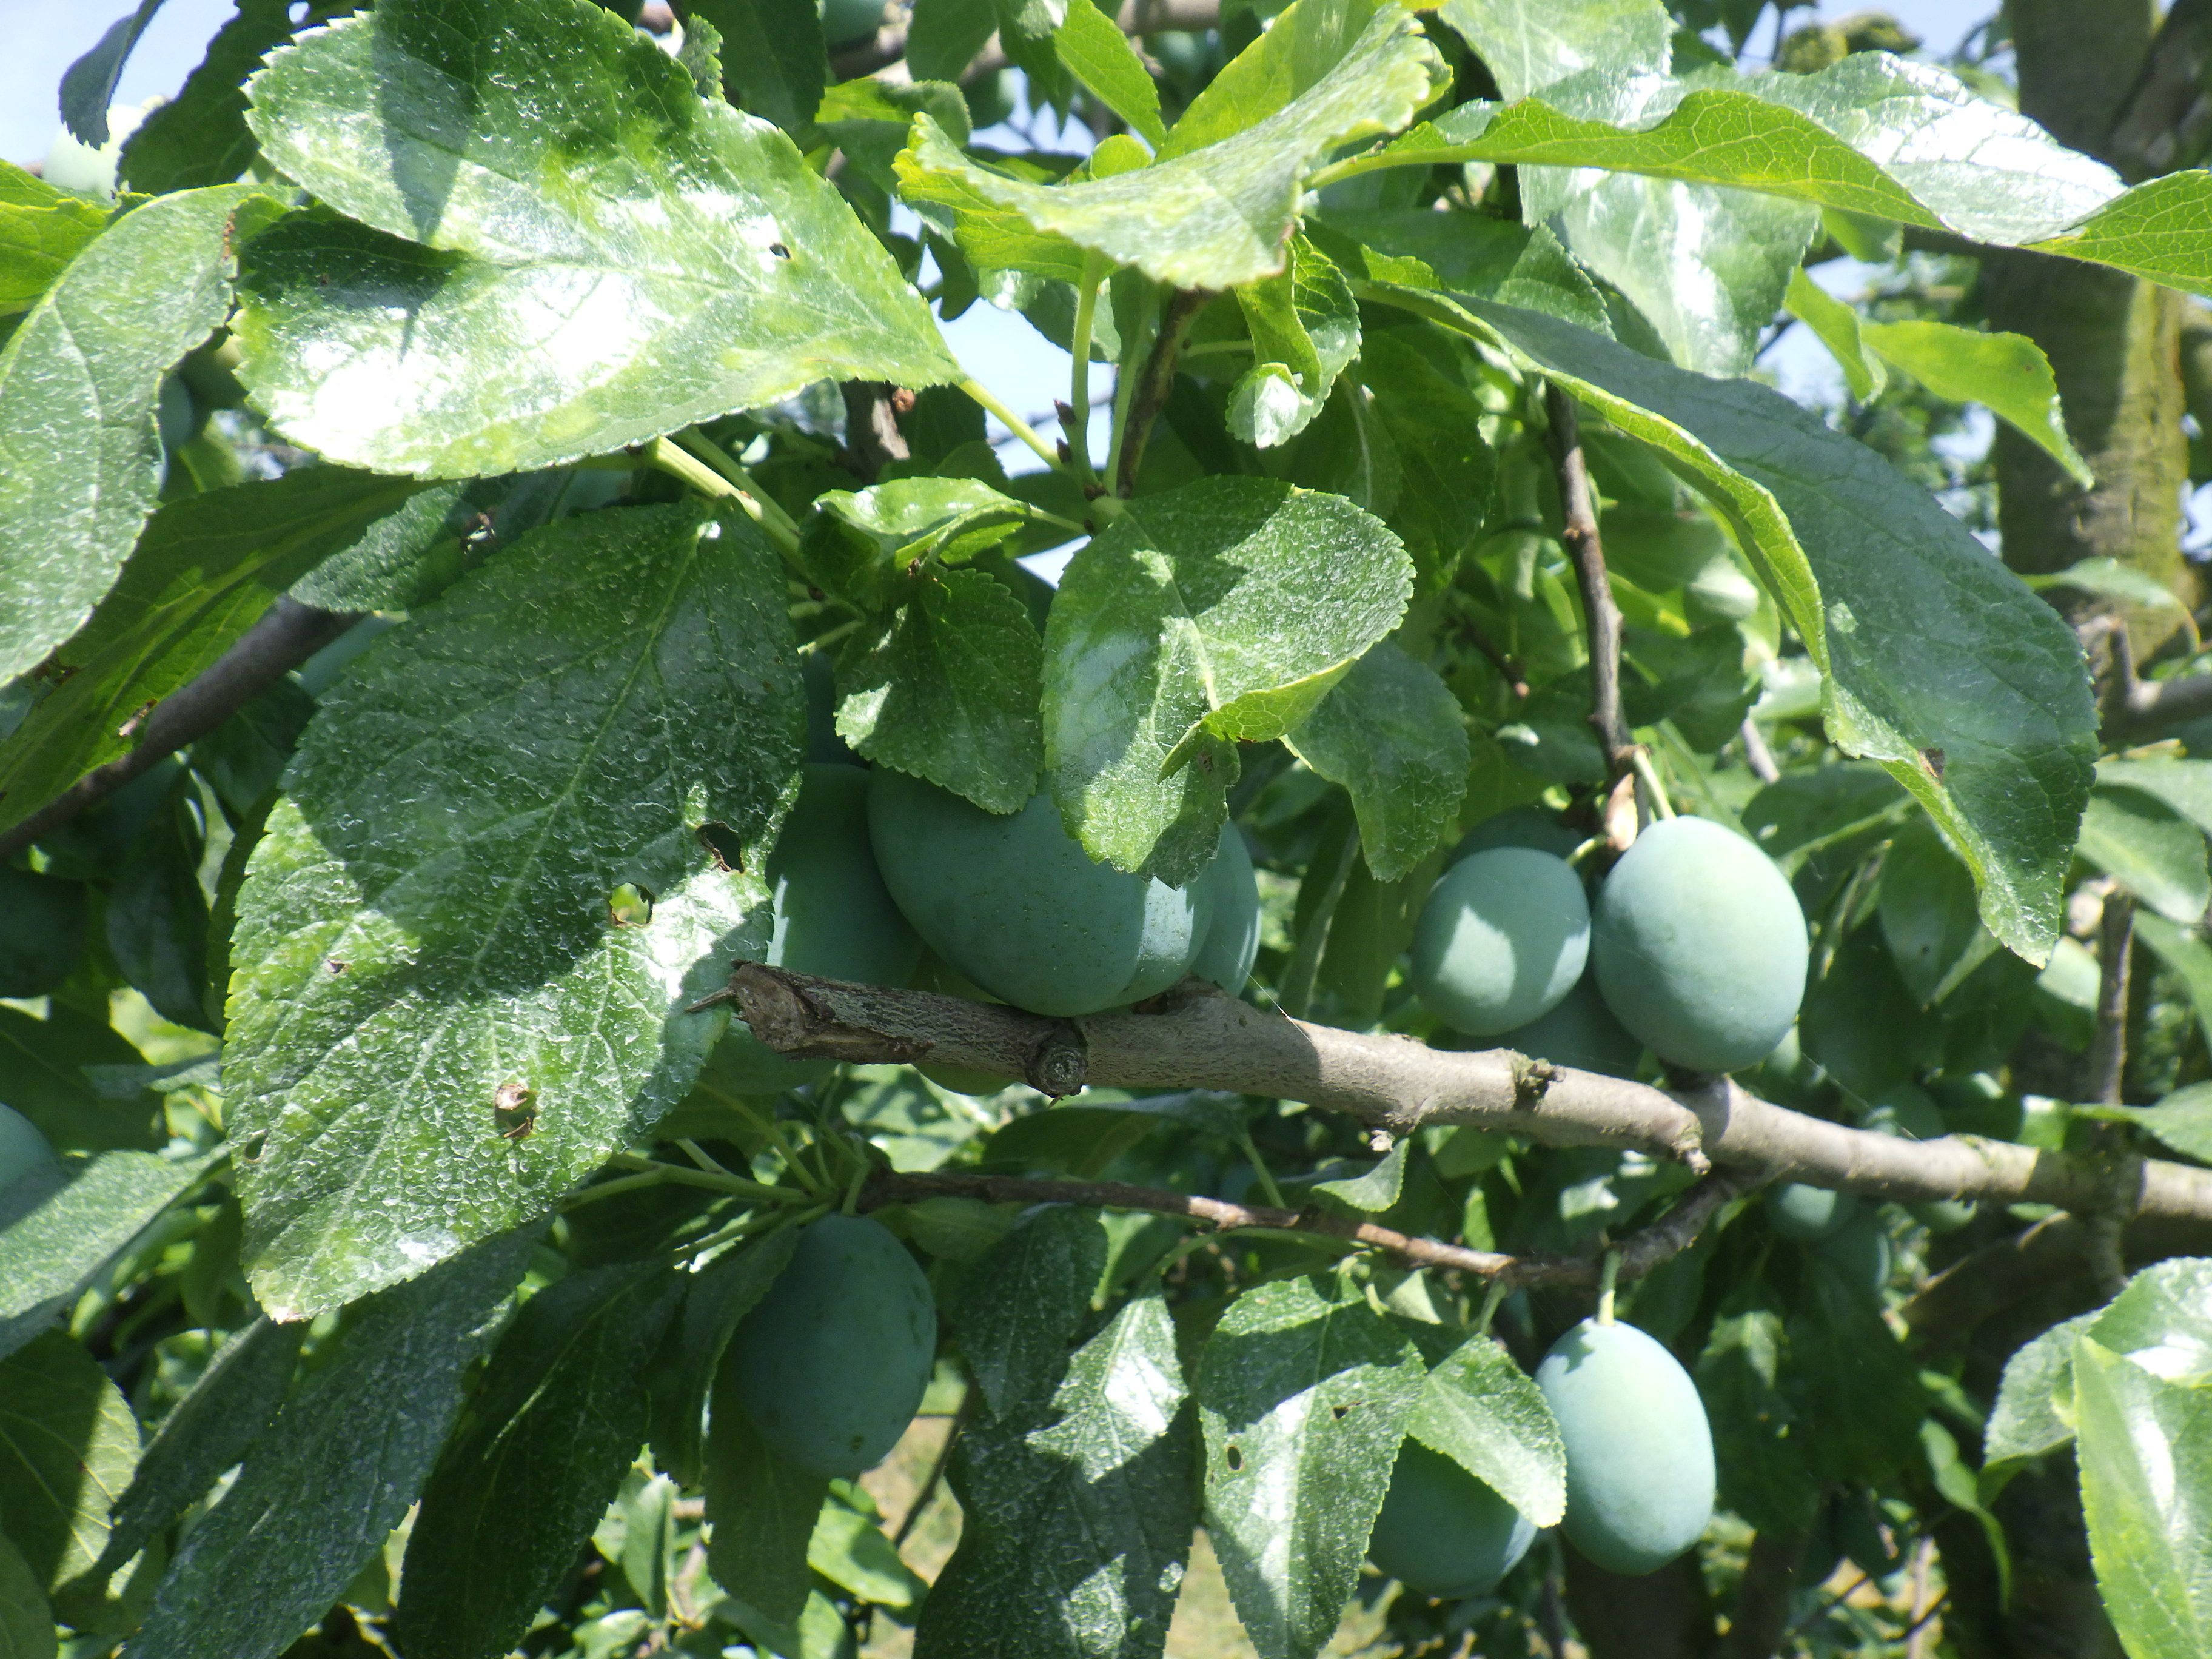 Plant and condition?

plum, sharka, shot hole disease
